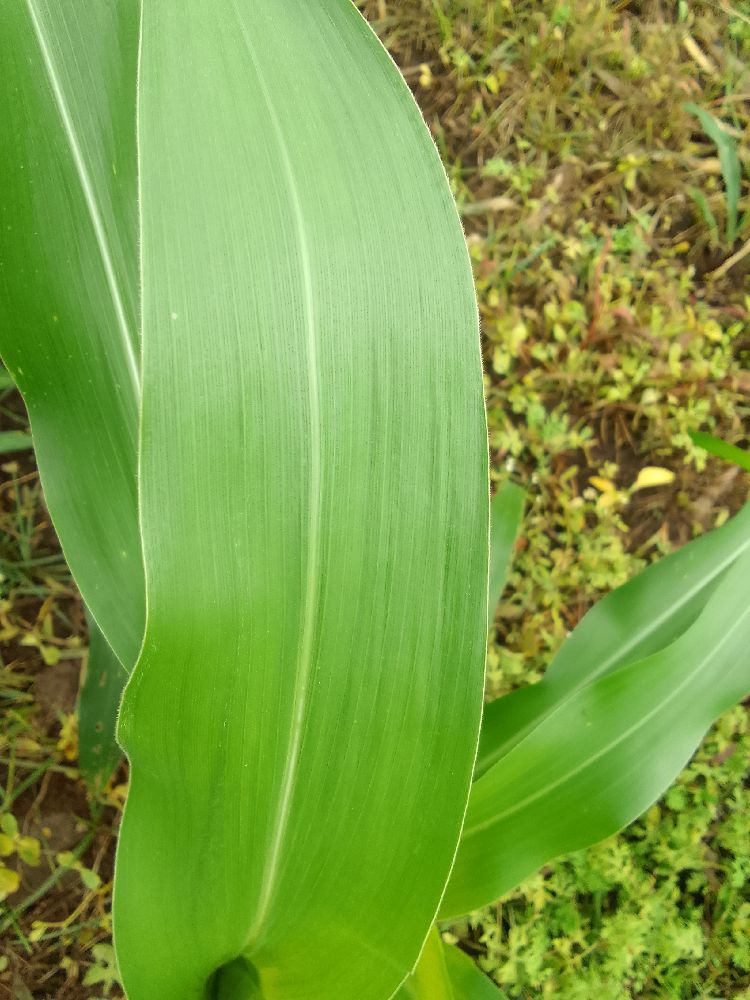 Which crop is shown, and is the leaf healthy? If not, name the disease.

maize, healthy
